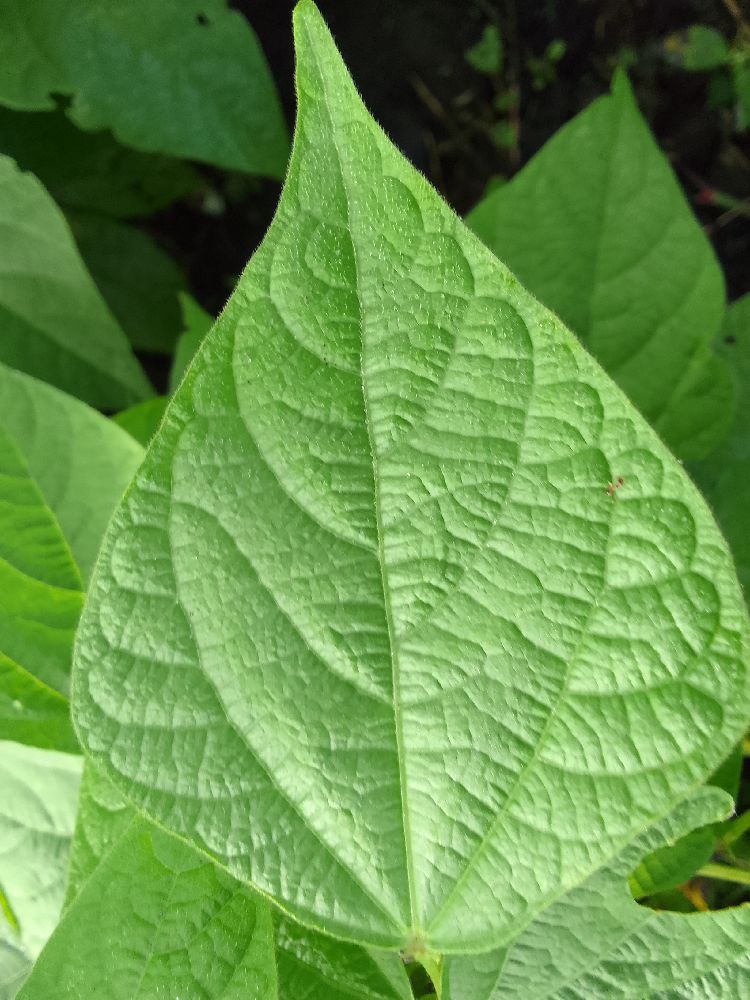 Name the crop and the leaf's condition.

common bean, healthy
